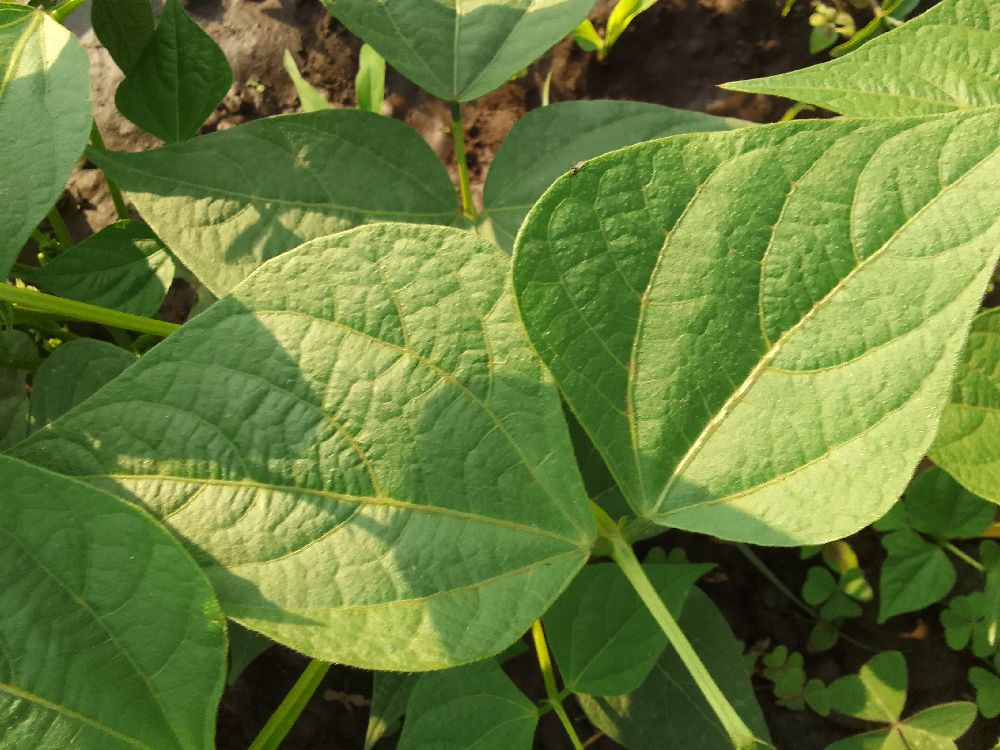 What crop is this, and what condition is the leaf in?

common bean, healthy
